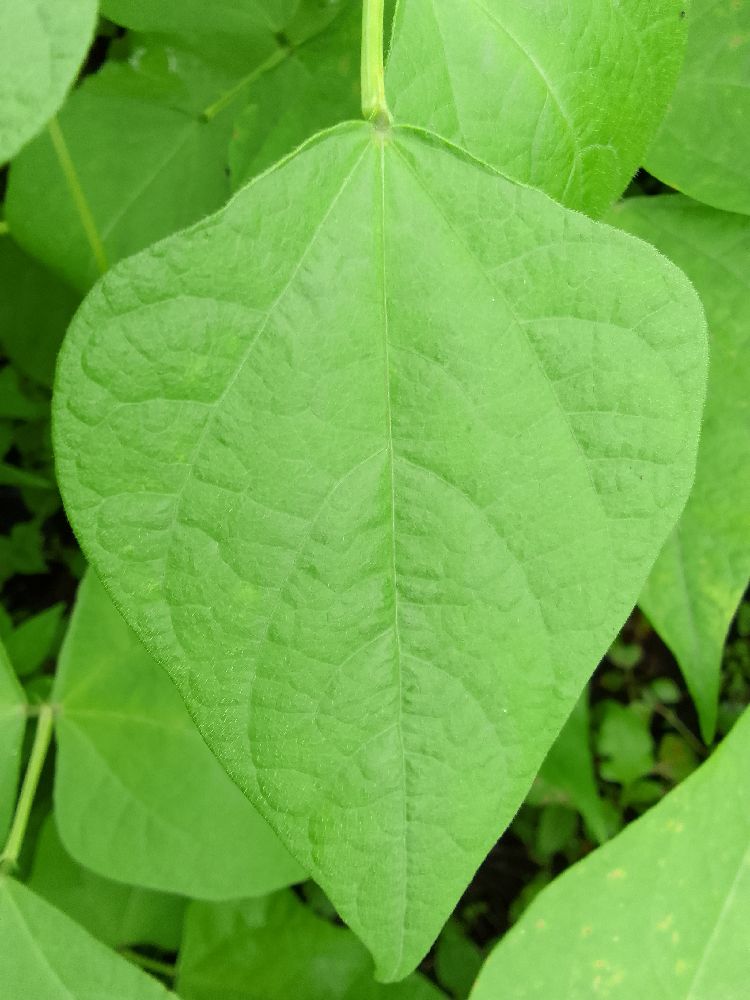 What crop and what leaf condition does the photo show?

common bean, healthy
